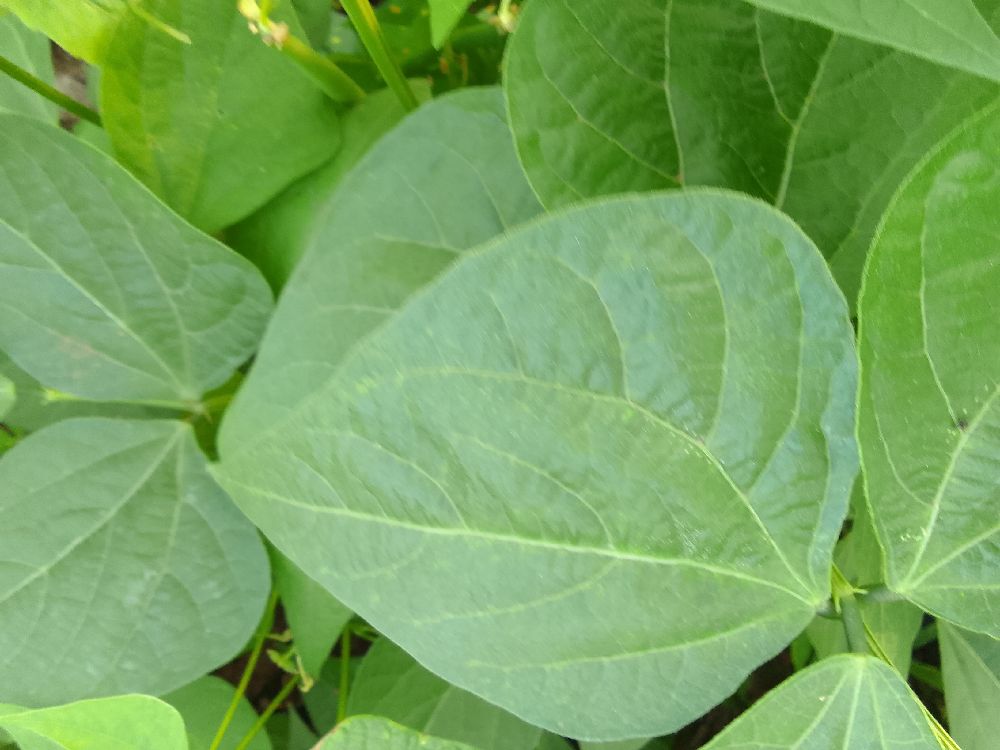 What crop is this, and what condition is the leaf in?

common bean, healthy
